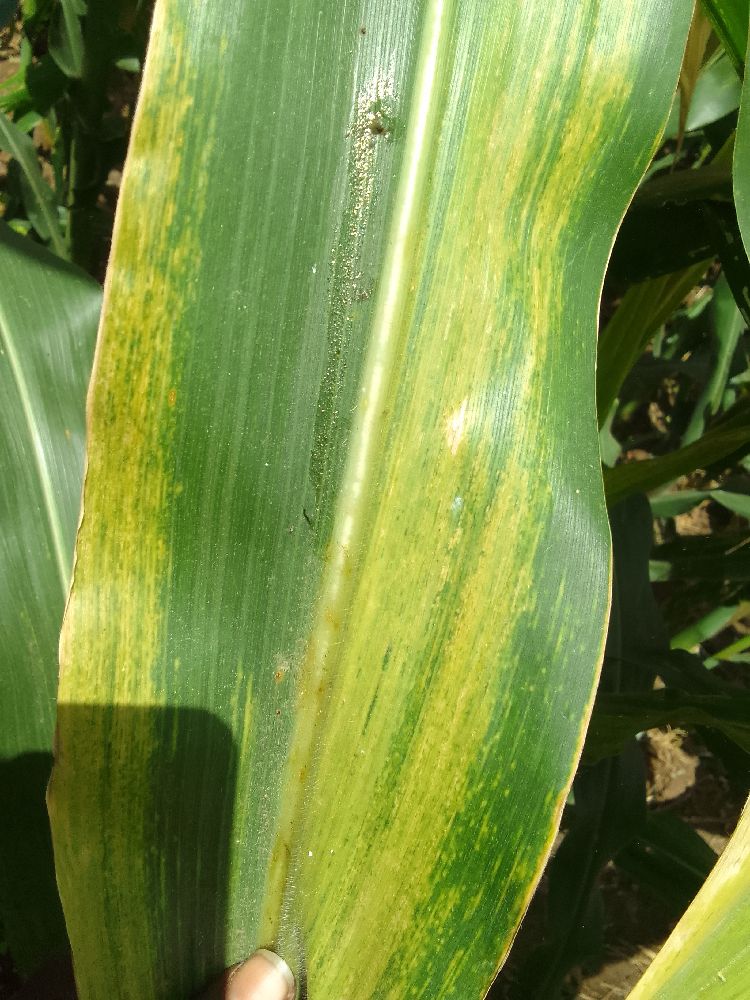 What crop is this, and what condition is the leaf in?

maize, maize lethal necrosis
